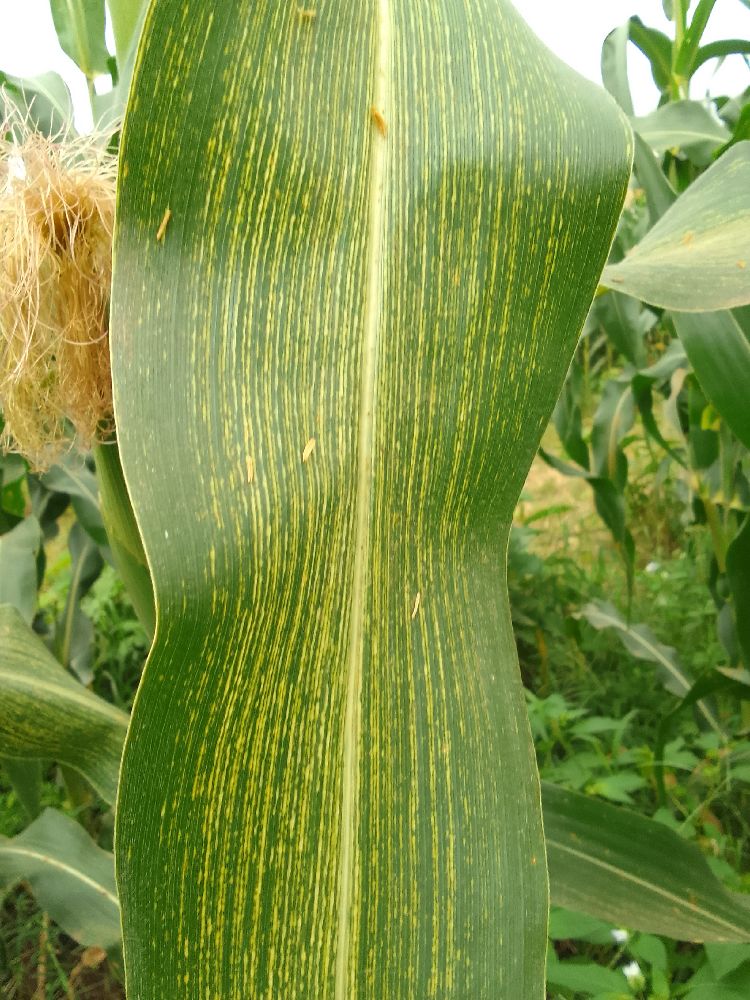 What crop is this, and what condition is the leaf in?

maize, maize streak virus
